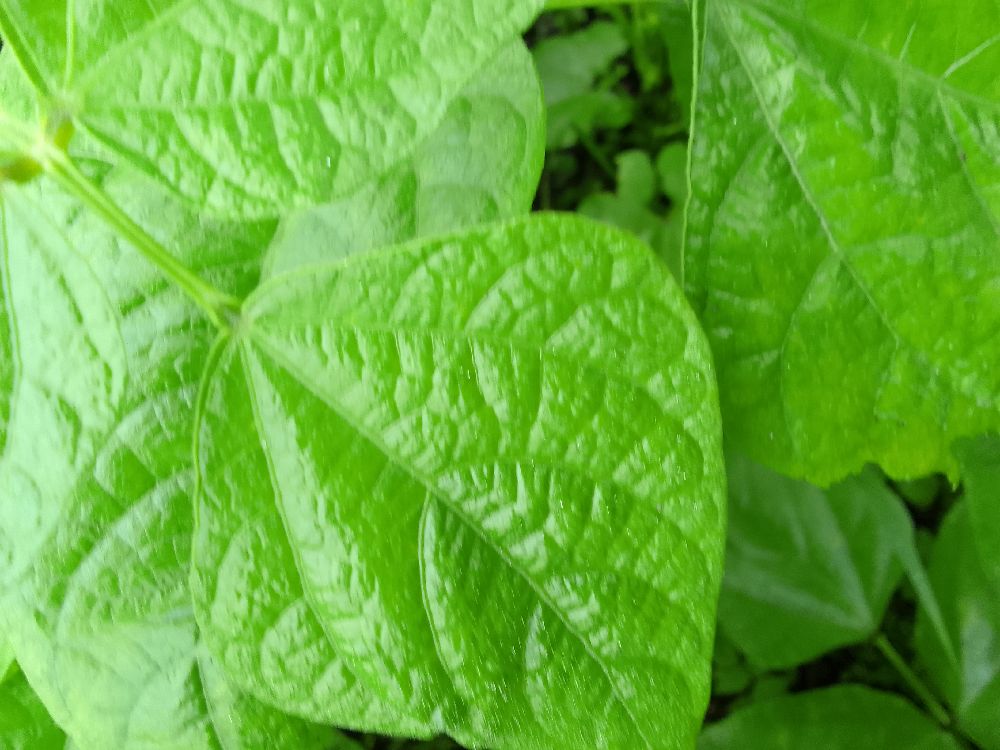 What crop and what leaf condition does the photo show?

common bean, healthy
